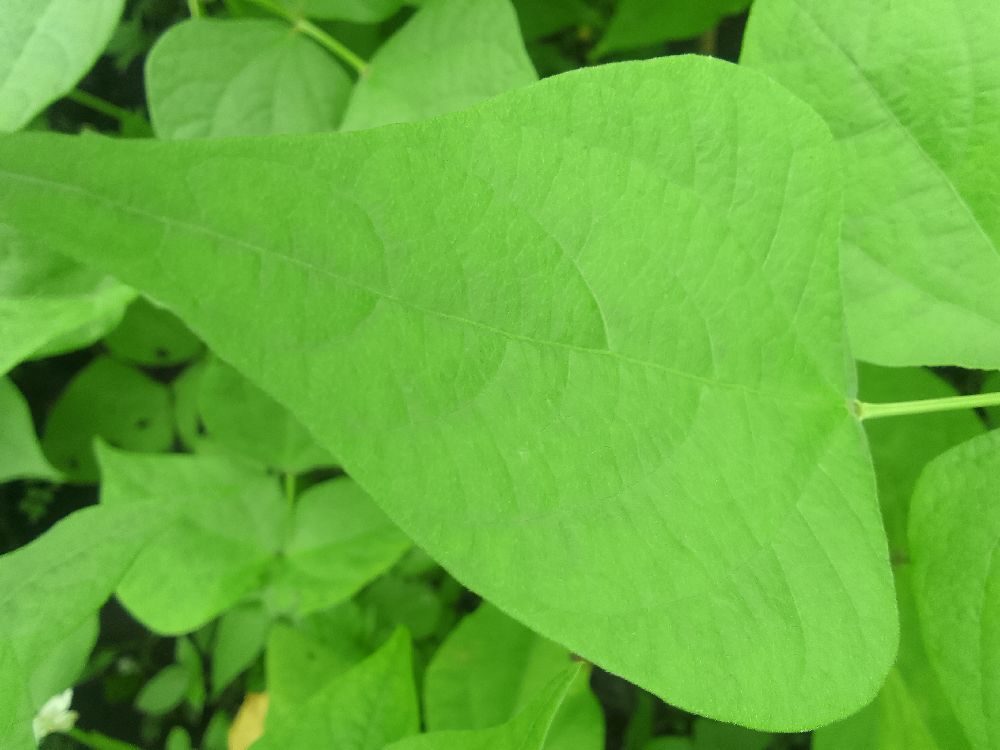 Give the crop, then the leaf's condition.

common bean, healthy
